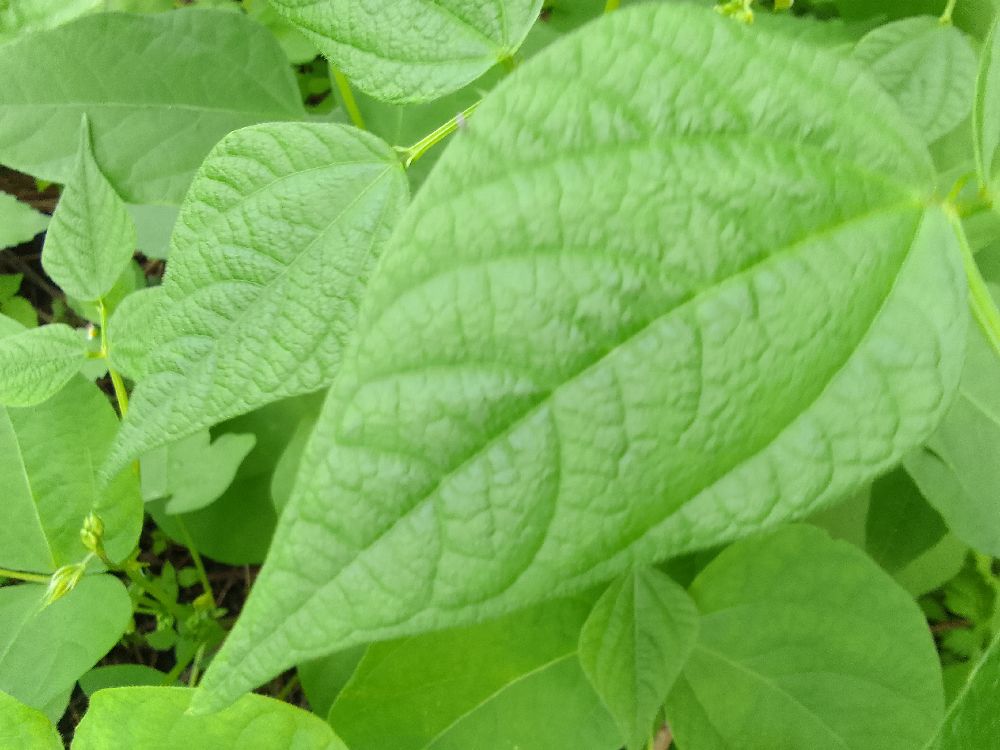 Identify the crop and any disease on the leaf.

common bean, healthy
